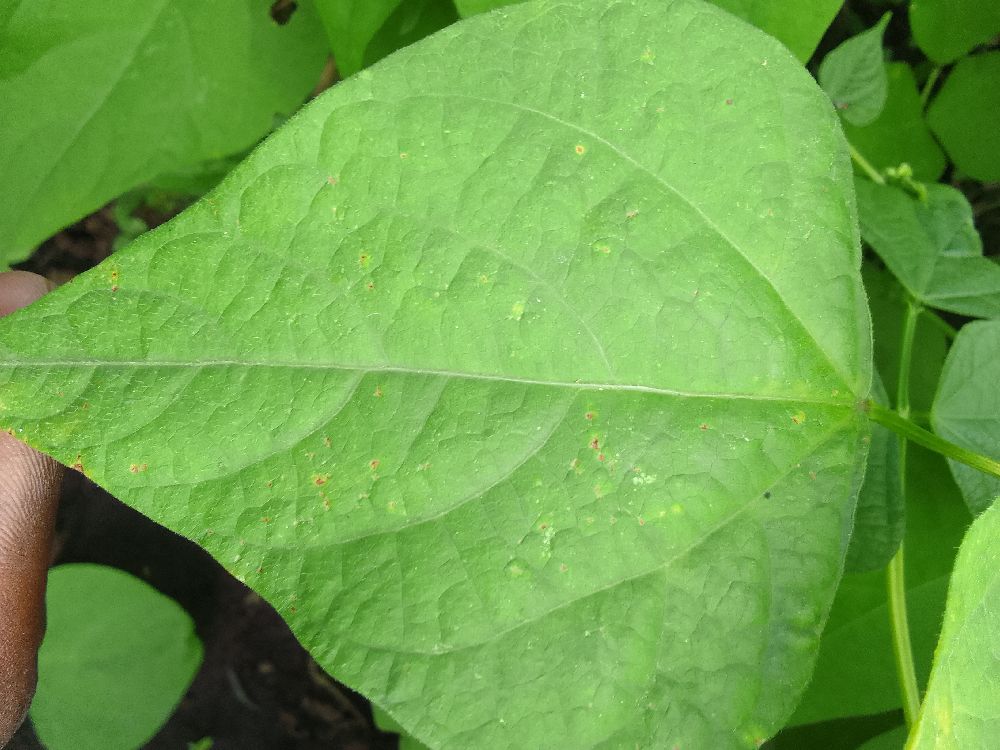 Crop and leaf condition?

common bean, healthy
